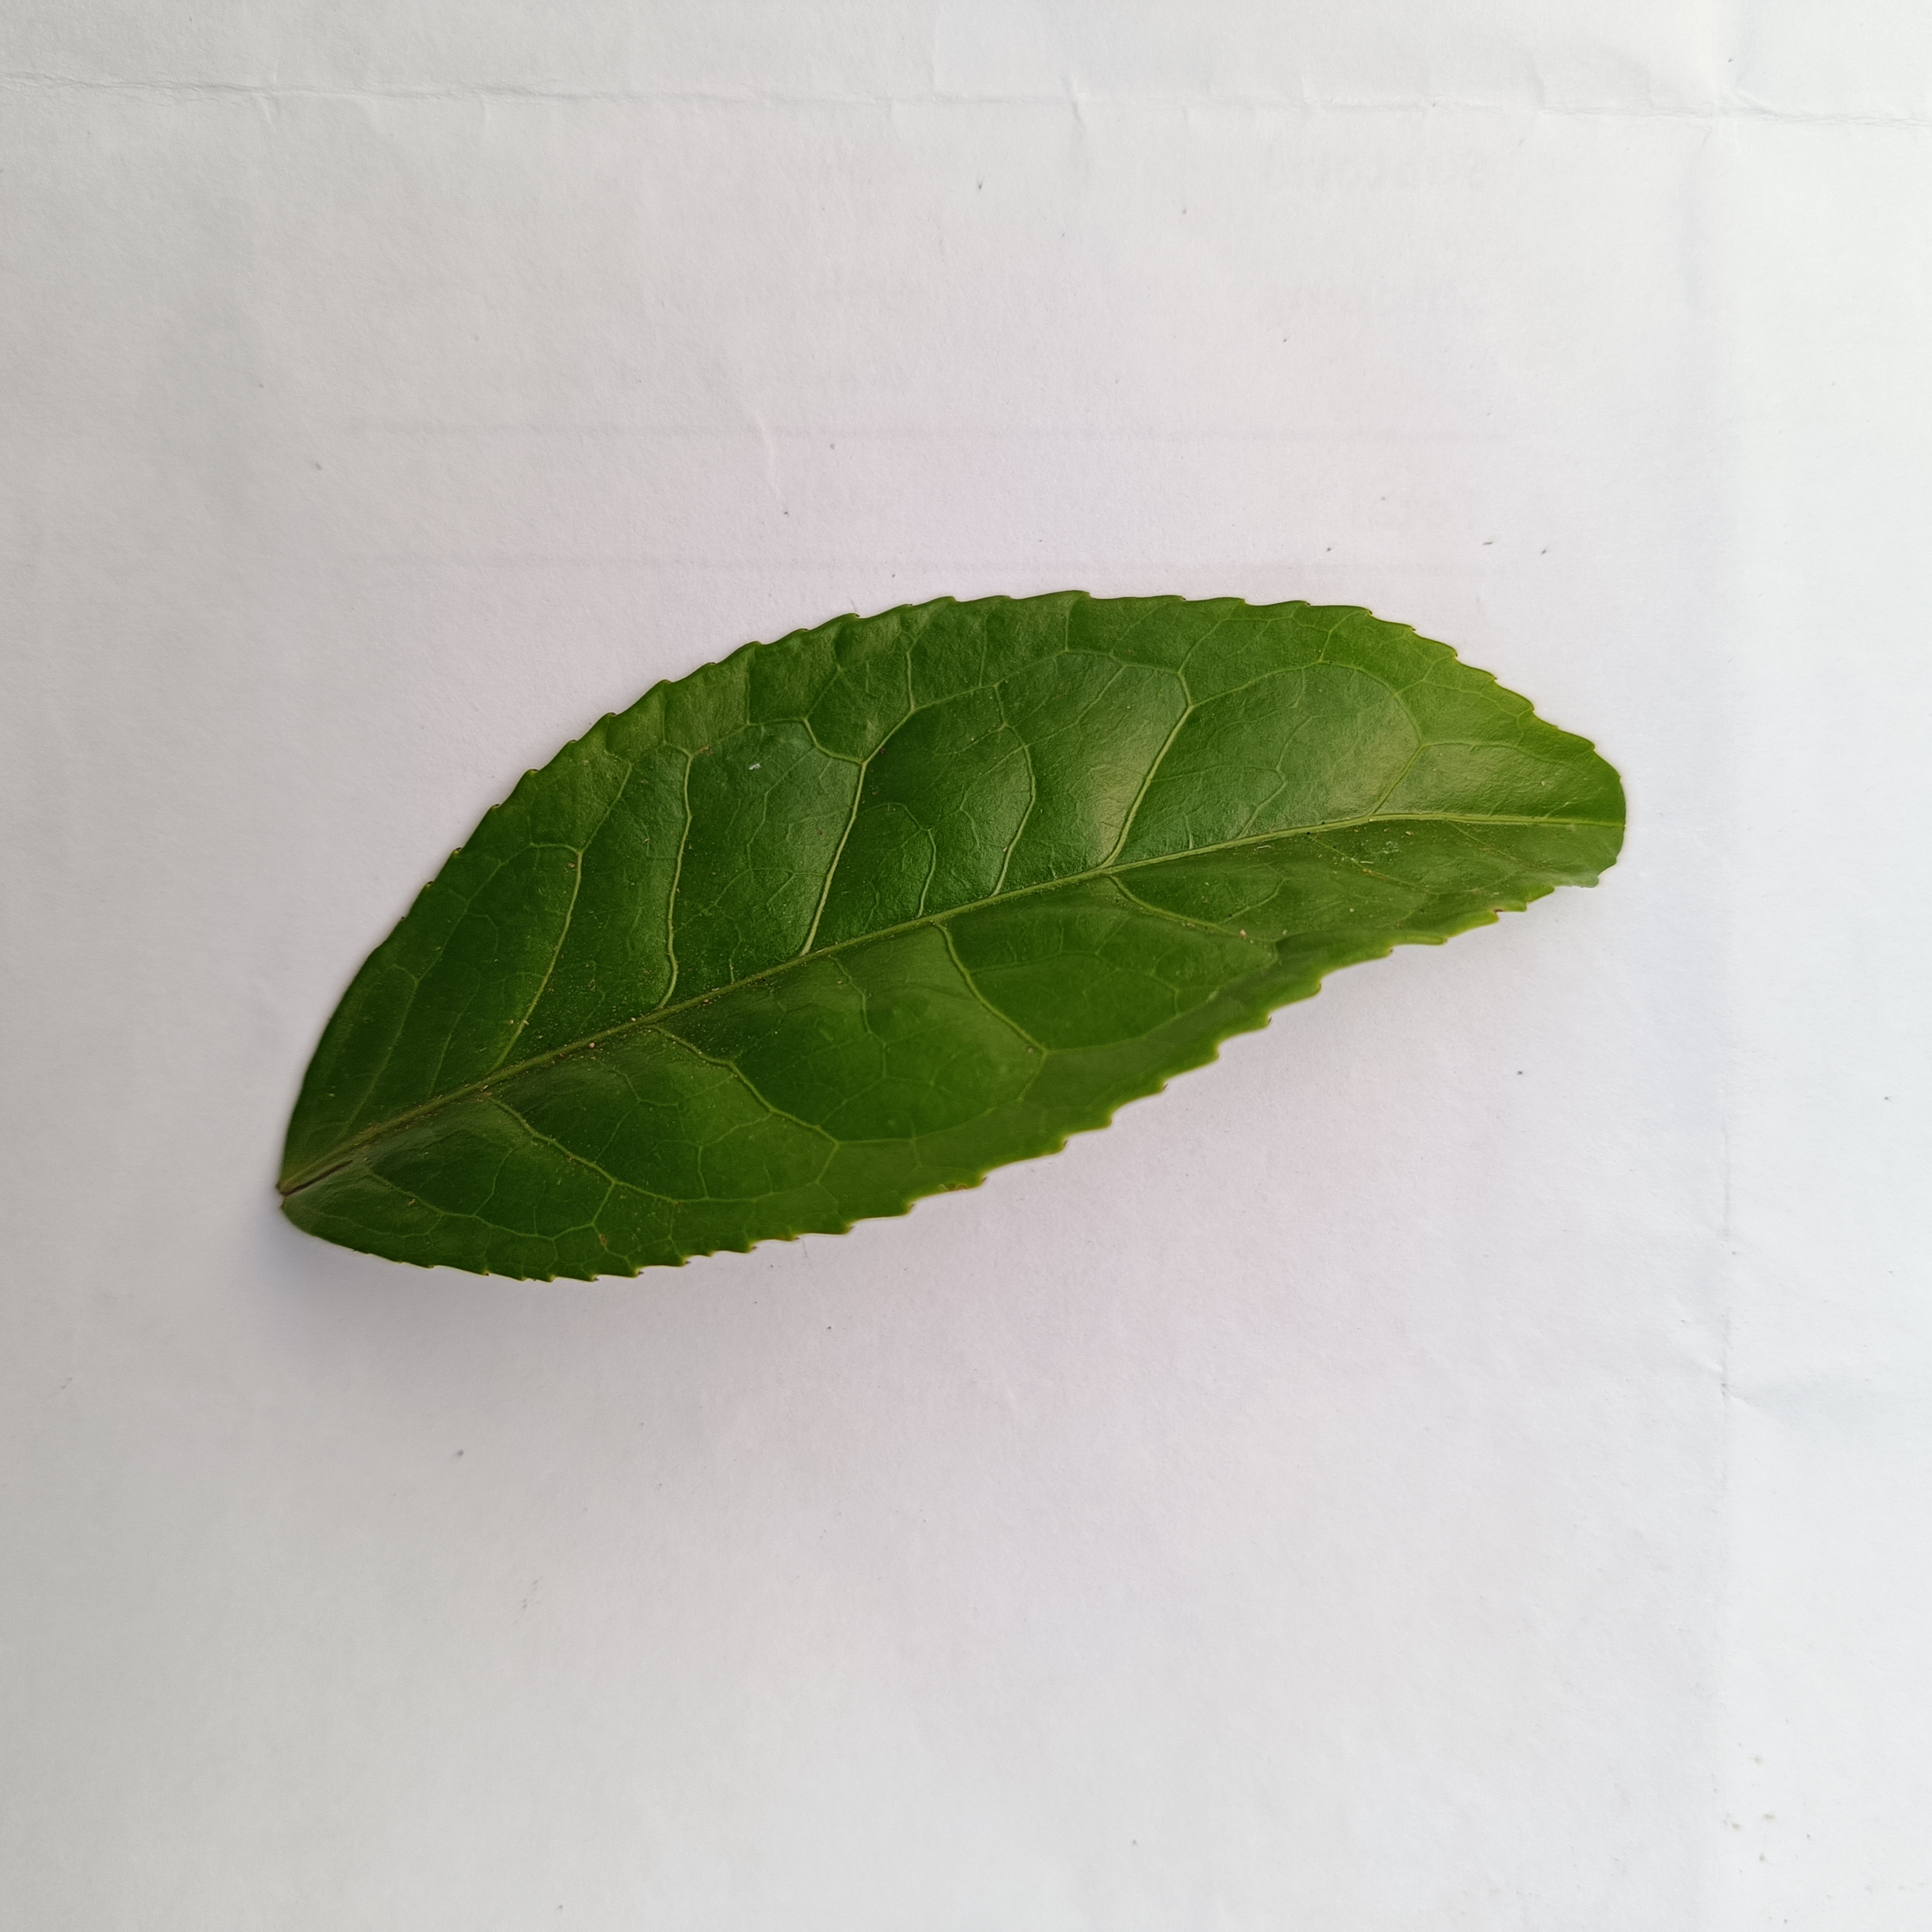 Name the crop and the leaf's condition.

tea, healthy
